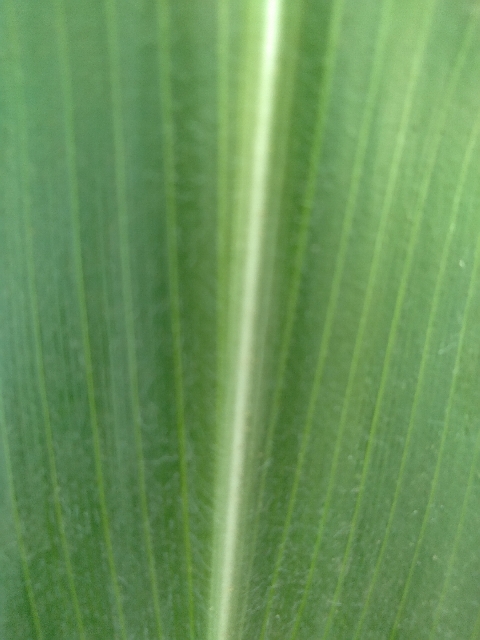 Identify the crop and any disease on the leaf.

maize, healthy
